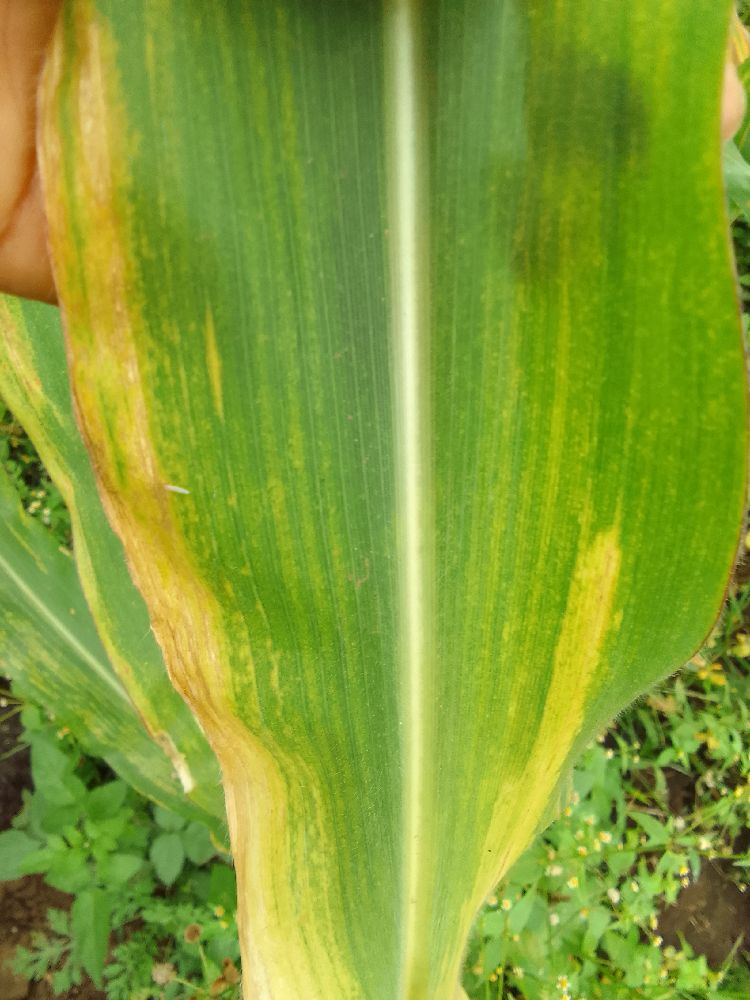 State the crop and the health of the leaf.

maize, maize lethal necrosis
